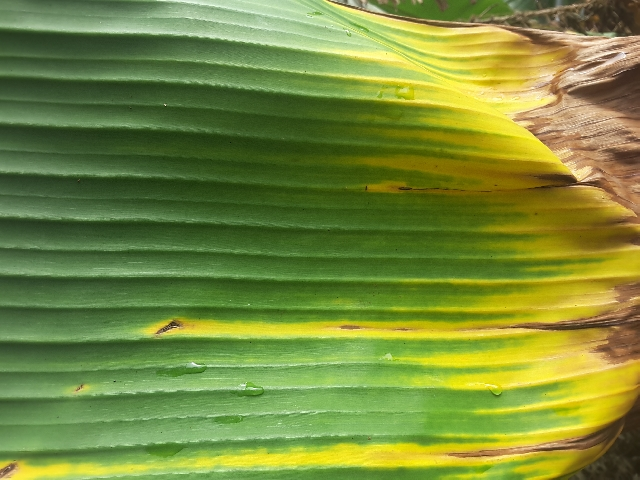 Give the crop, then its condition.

banana, fusarium wilt race 1
